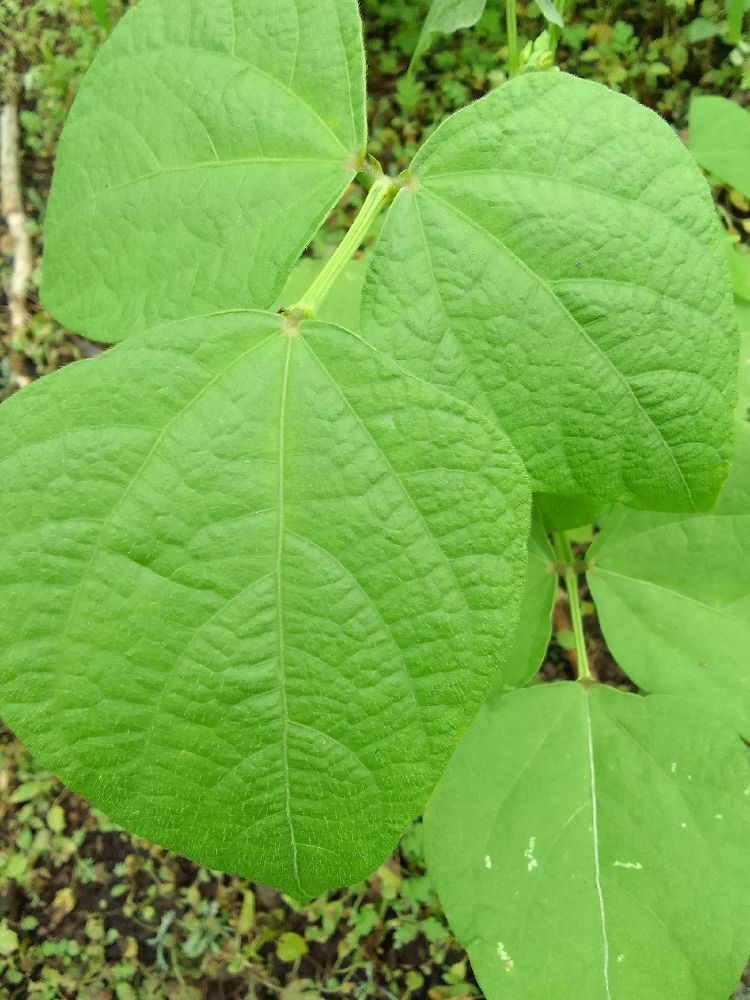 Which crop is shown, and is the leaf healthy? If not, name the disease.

common bean, healthy
